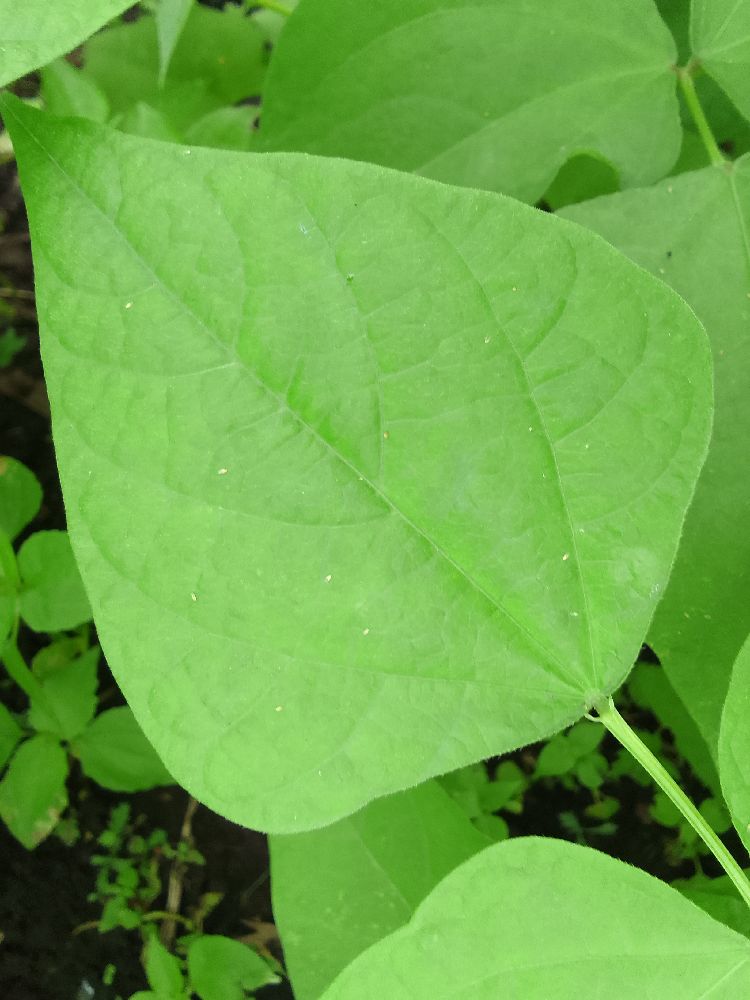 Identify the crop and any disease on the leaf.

common bean, healthy
